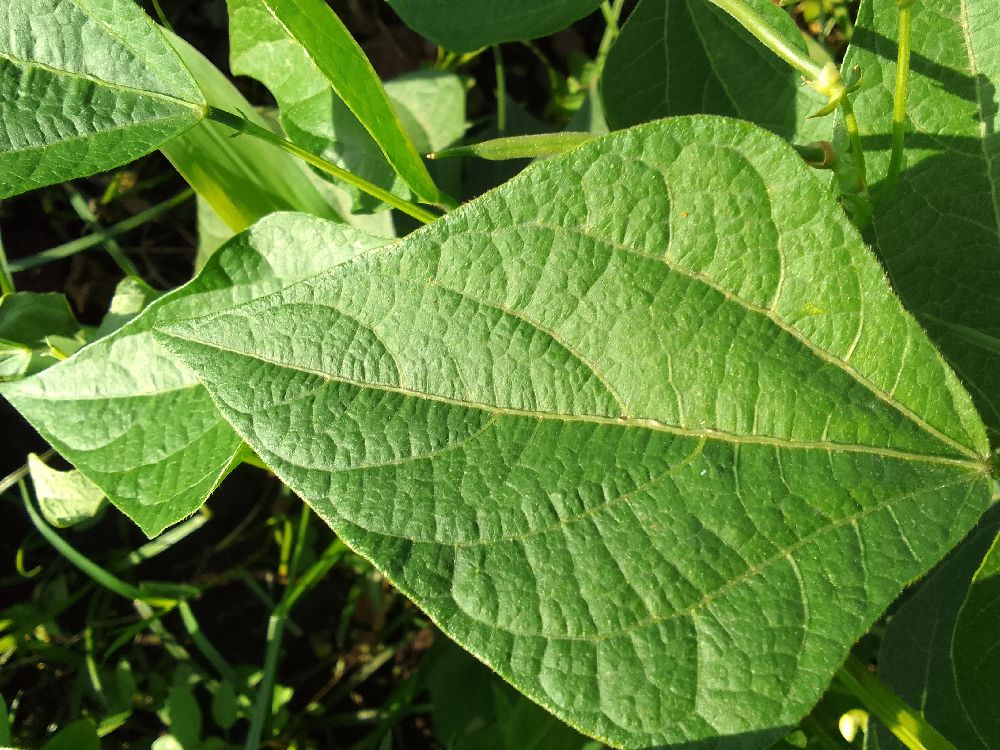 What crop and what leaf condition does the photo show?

common bean, healthy
